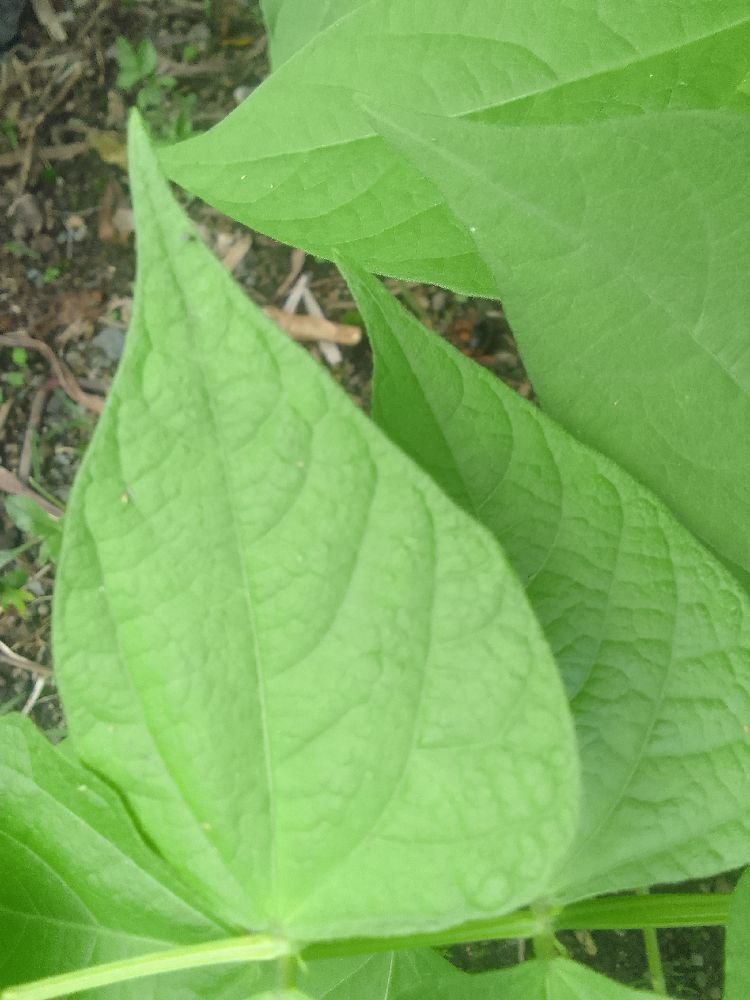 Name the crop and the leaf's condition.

common bean, healthy
